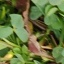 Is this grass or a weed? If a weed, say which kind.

unstructured weed
